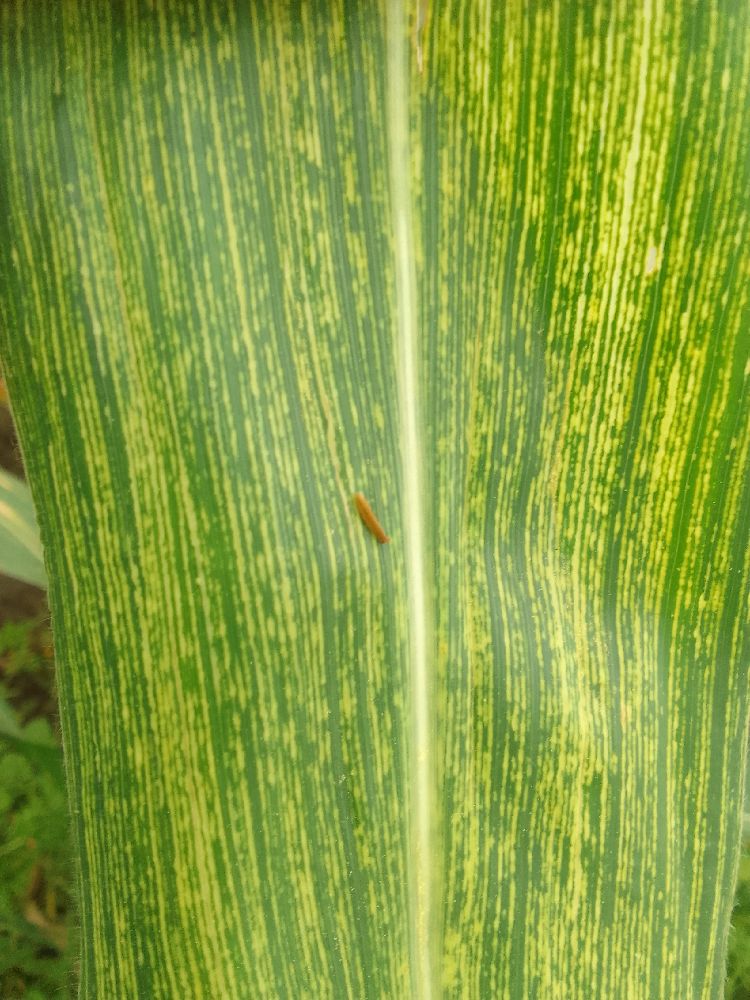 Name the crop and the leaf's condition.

maize, maize streak virus
